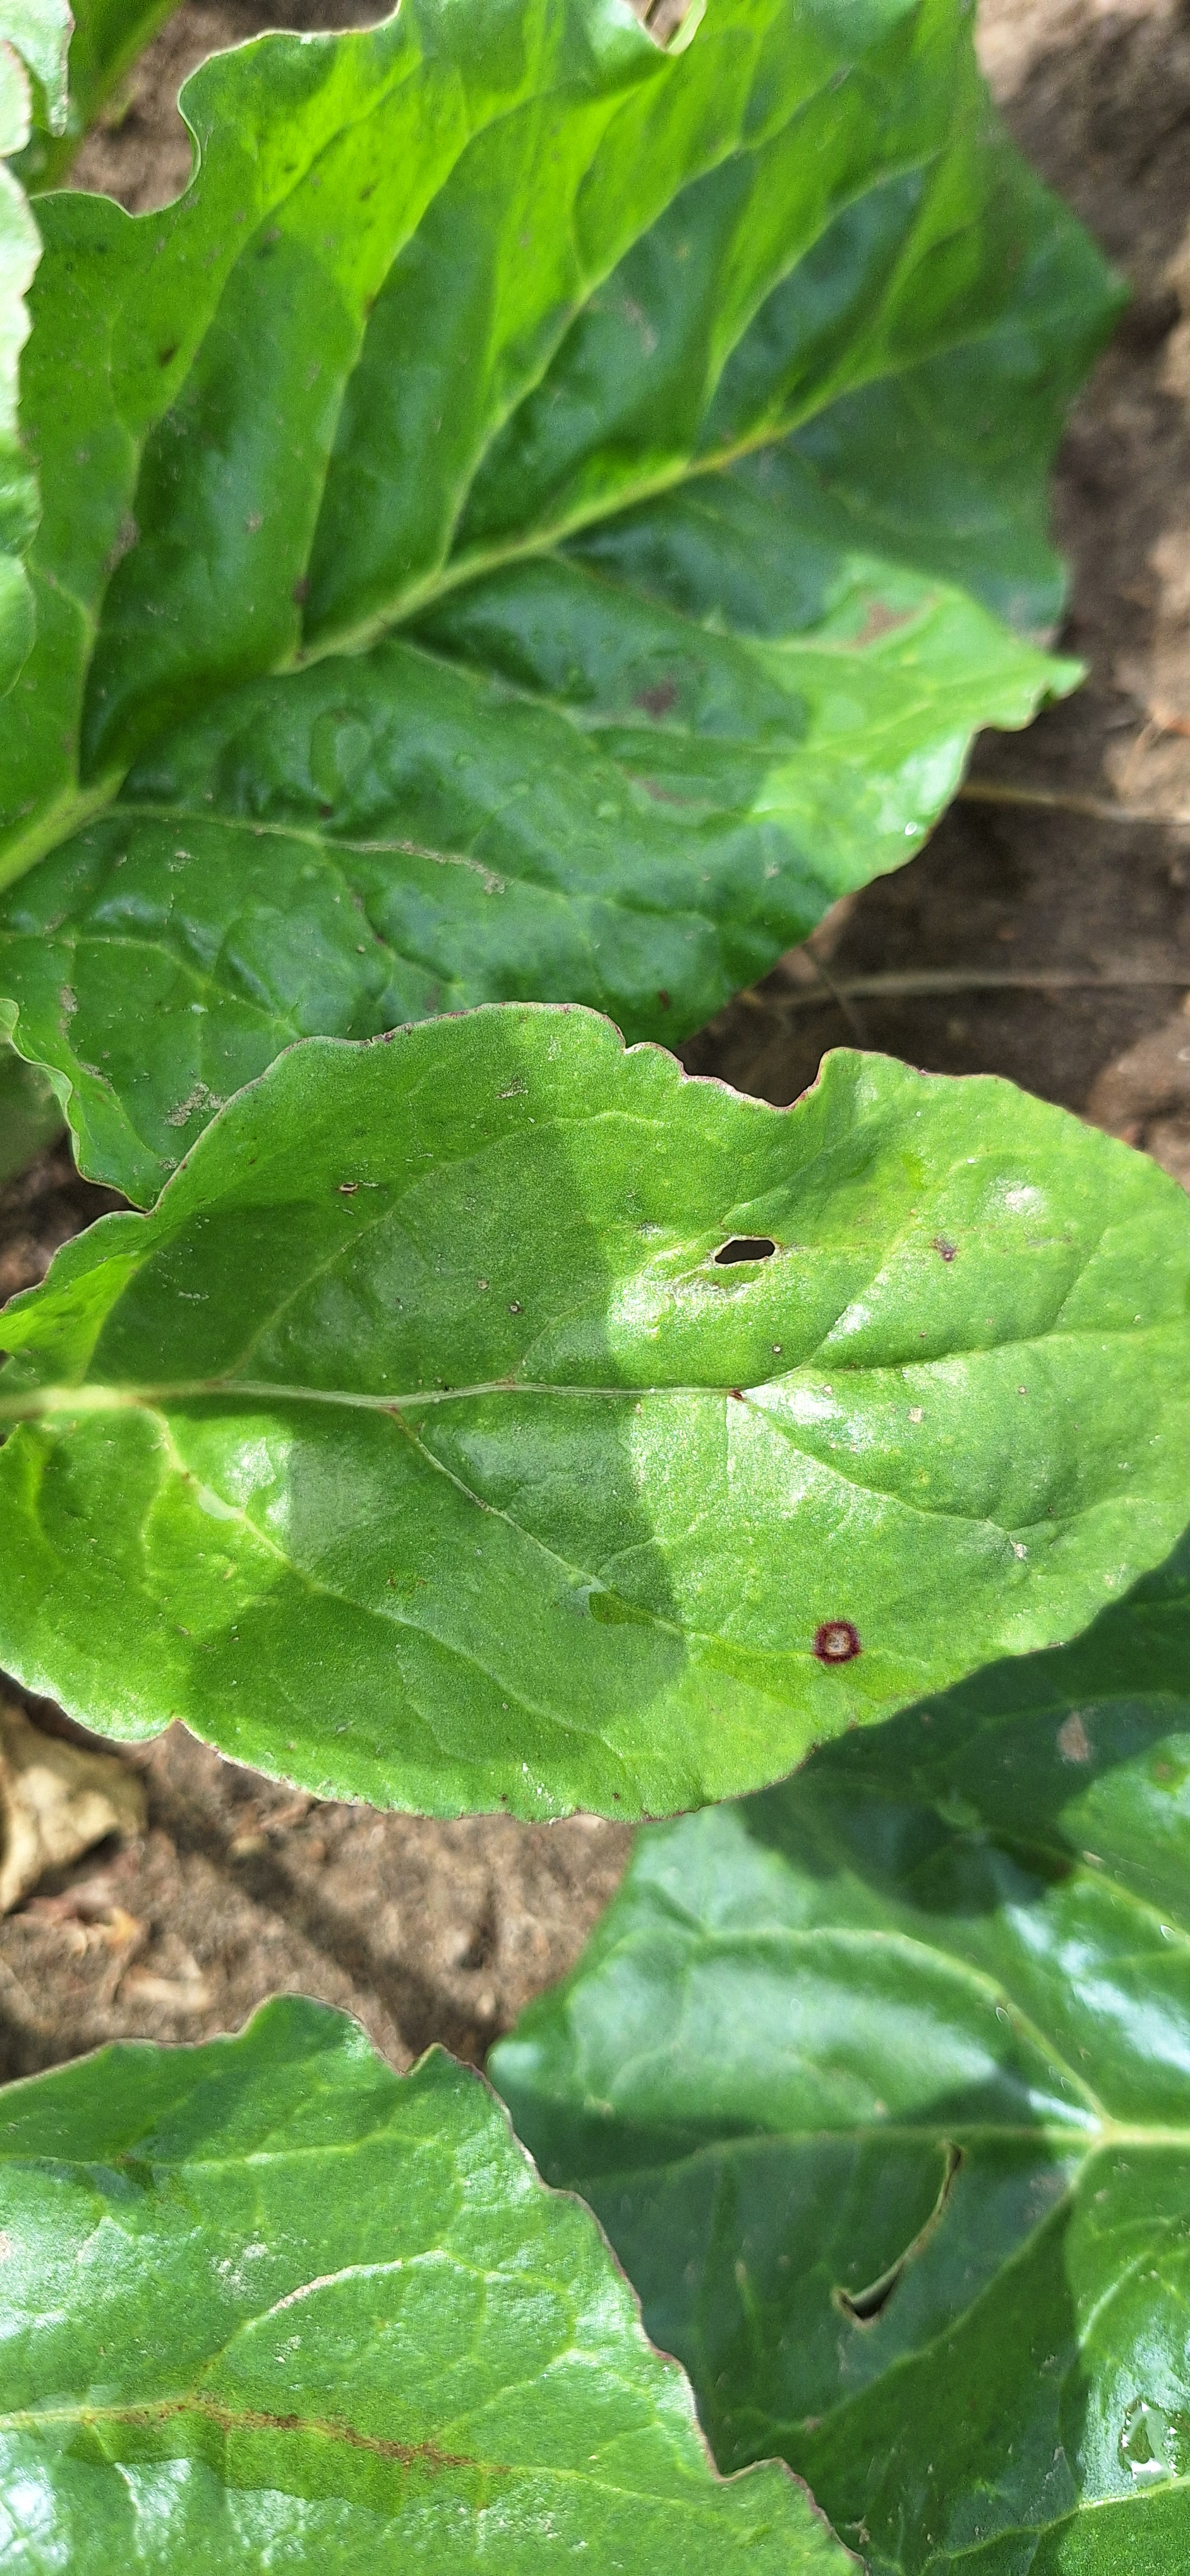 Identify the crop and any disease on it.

beet, cercospora
